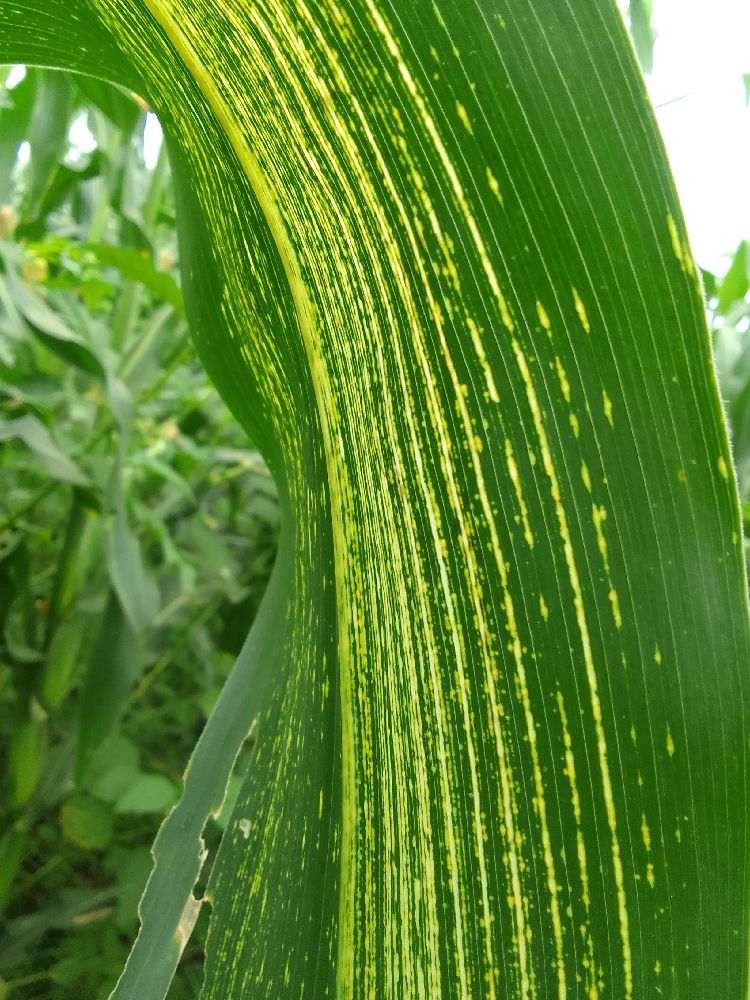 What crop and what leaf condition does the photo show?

maize, maize streak virus
